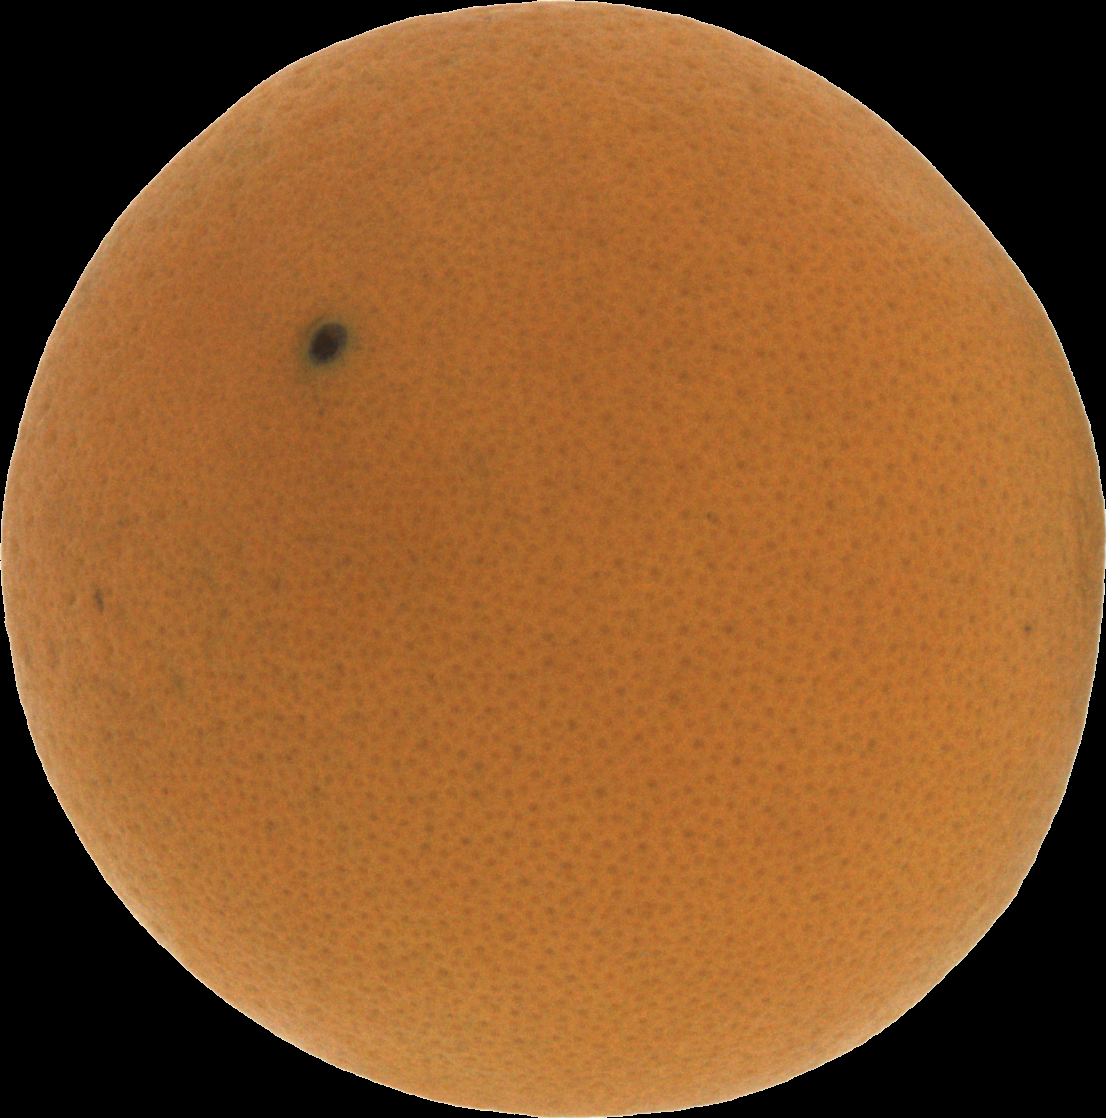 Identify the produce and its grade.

orange, good
